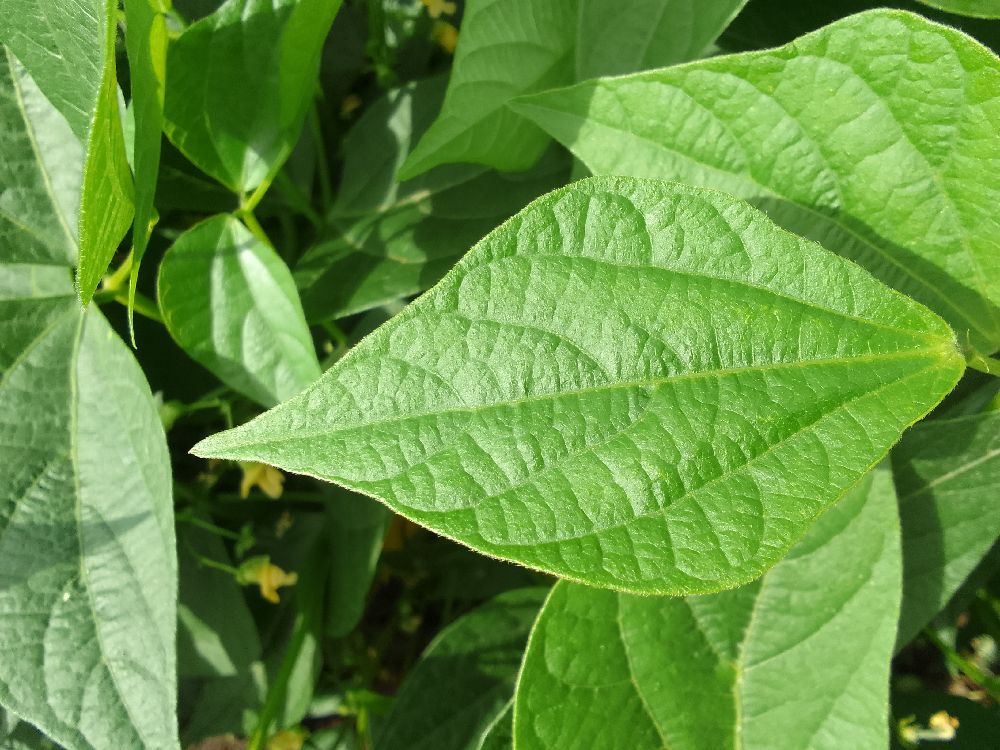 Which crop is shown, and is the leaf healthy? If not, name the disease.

common bean, healthy
